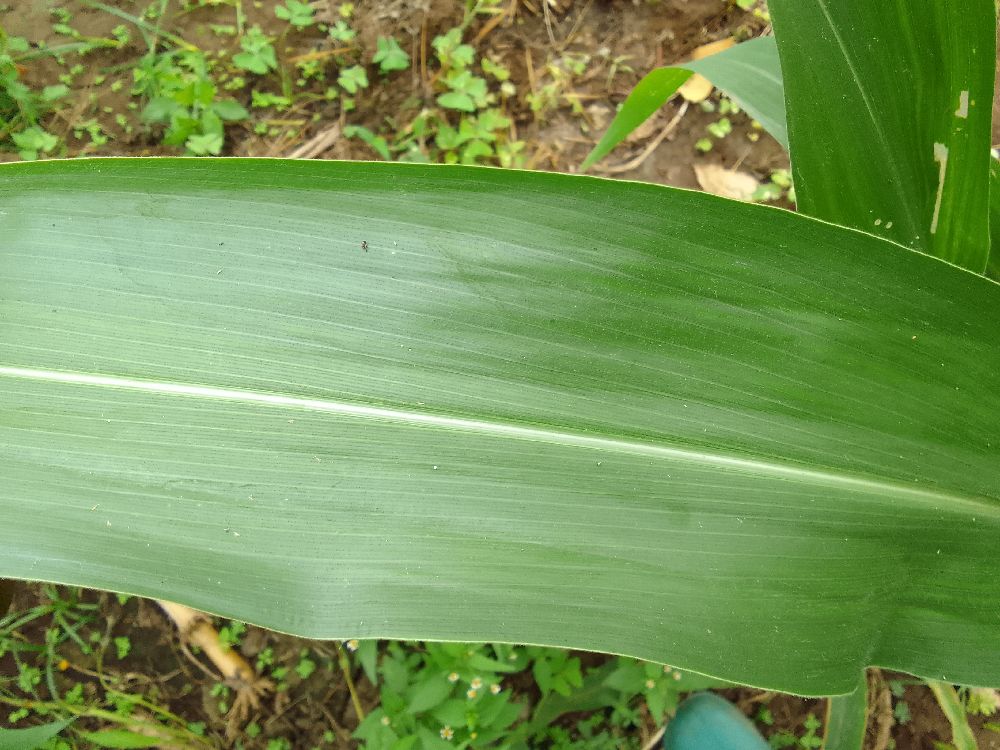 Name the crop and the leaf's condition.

maize, healthy
